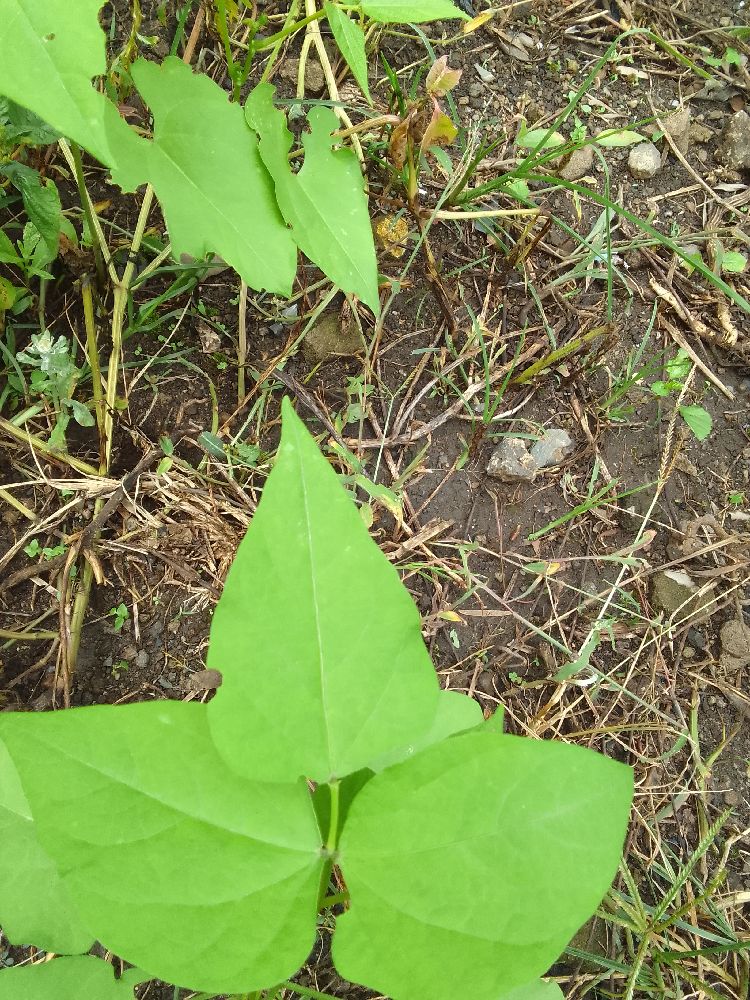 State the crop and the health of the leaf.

common bean, healthy
